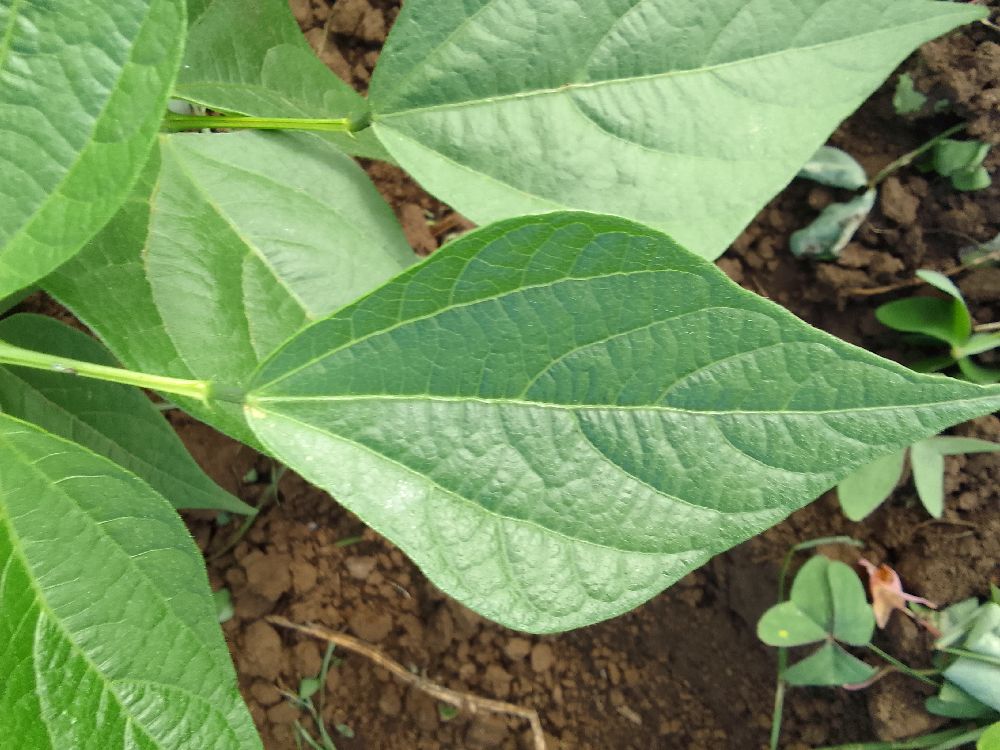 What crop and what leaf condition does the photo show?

common bean, healthy
